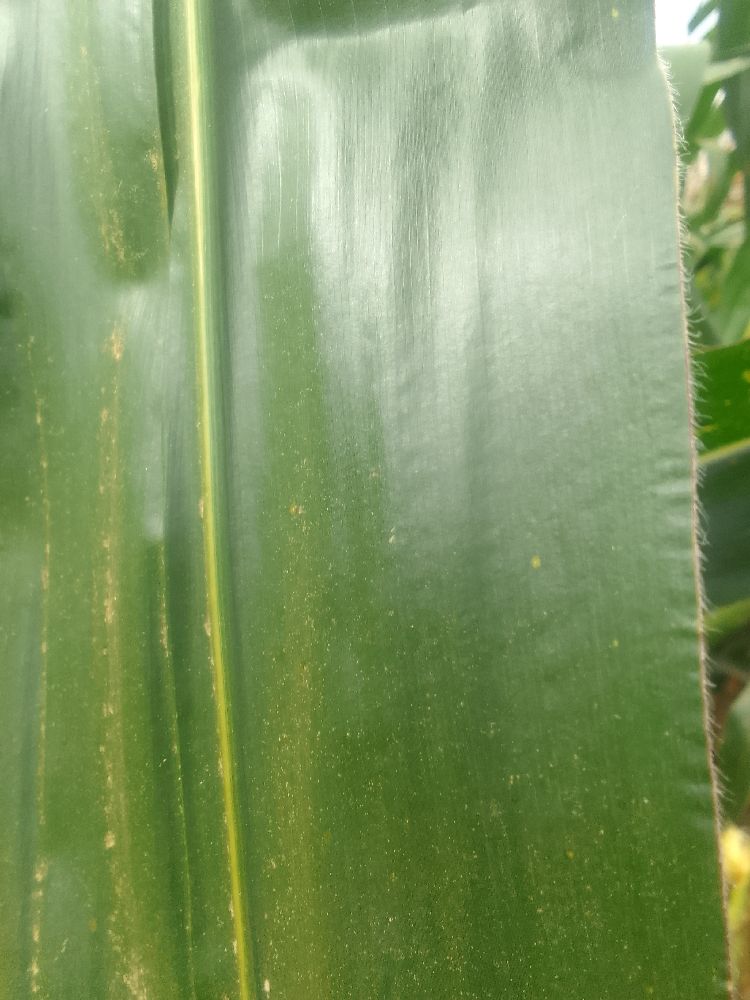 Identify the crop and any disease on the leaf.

maize, healthy
